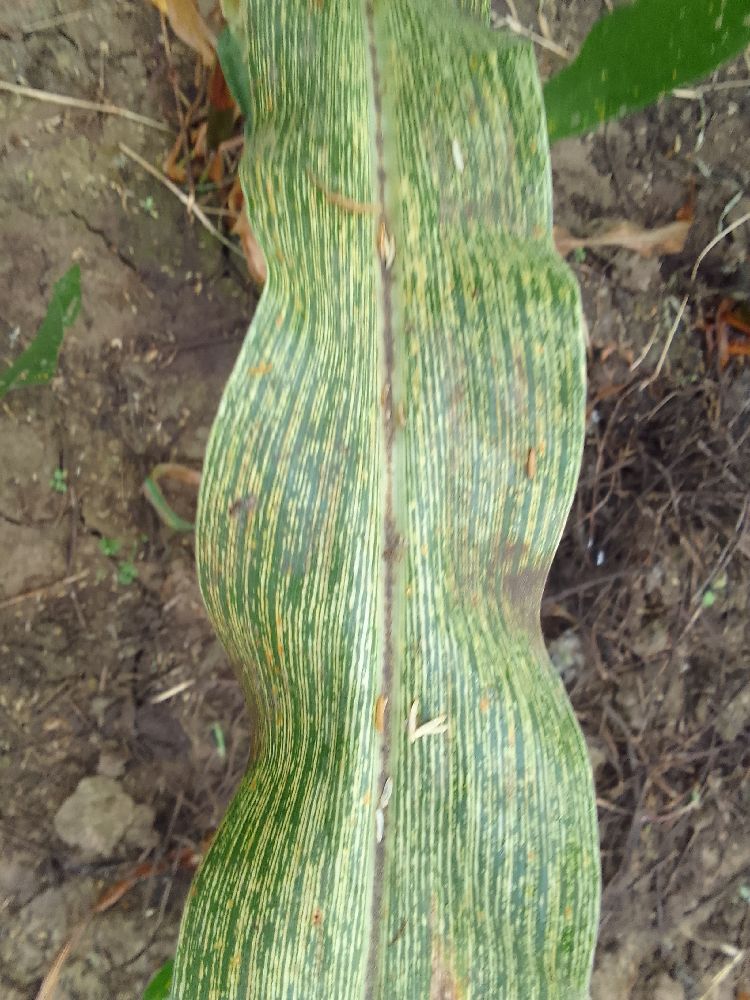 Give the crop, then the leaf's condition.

maize, maize streak virus
